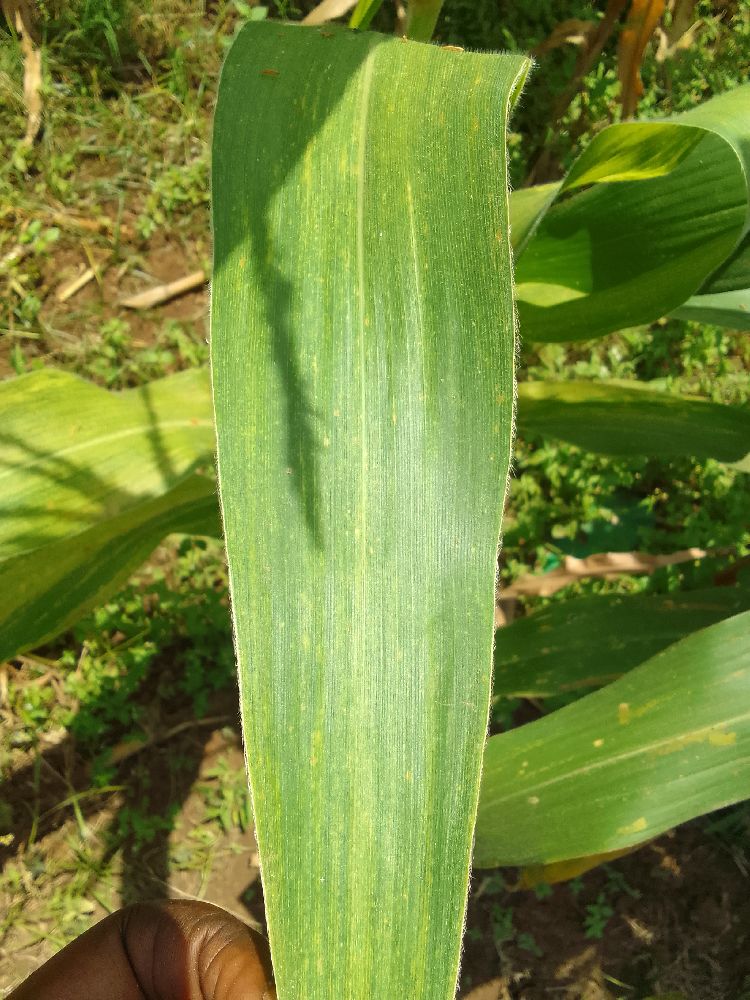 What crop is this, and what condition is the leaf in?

maize, maize lethal necrosis
